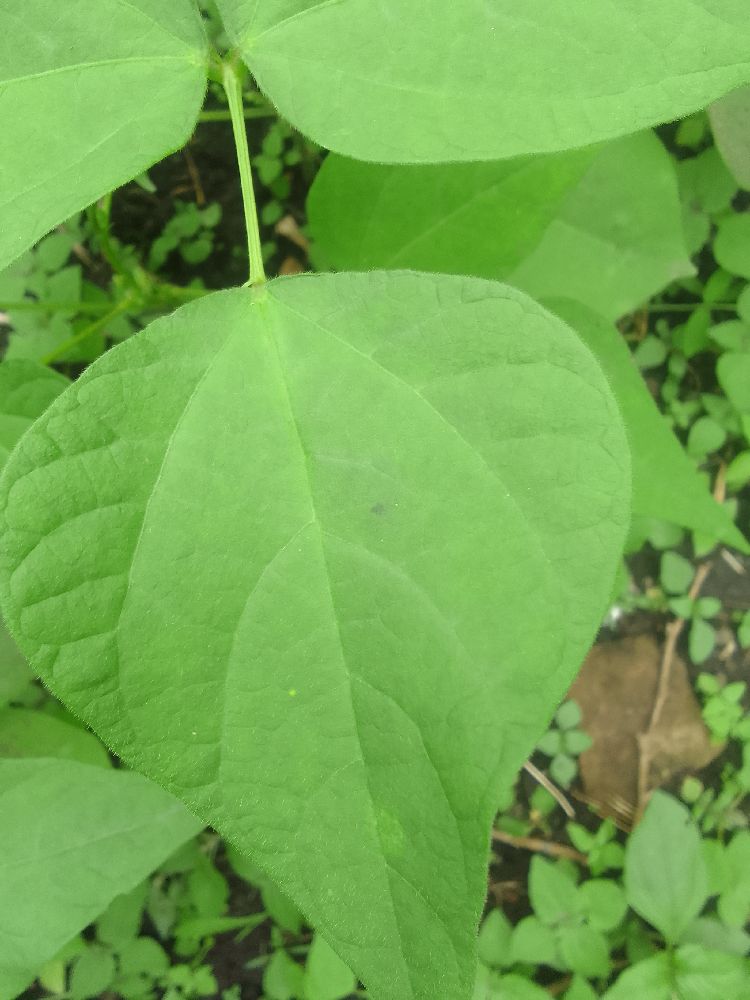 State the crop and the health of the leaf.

common bean, healthy
